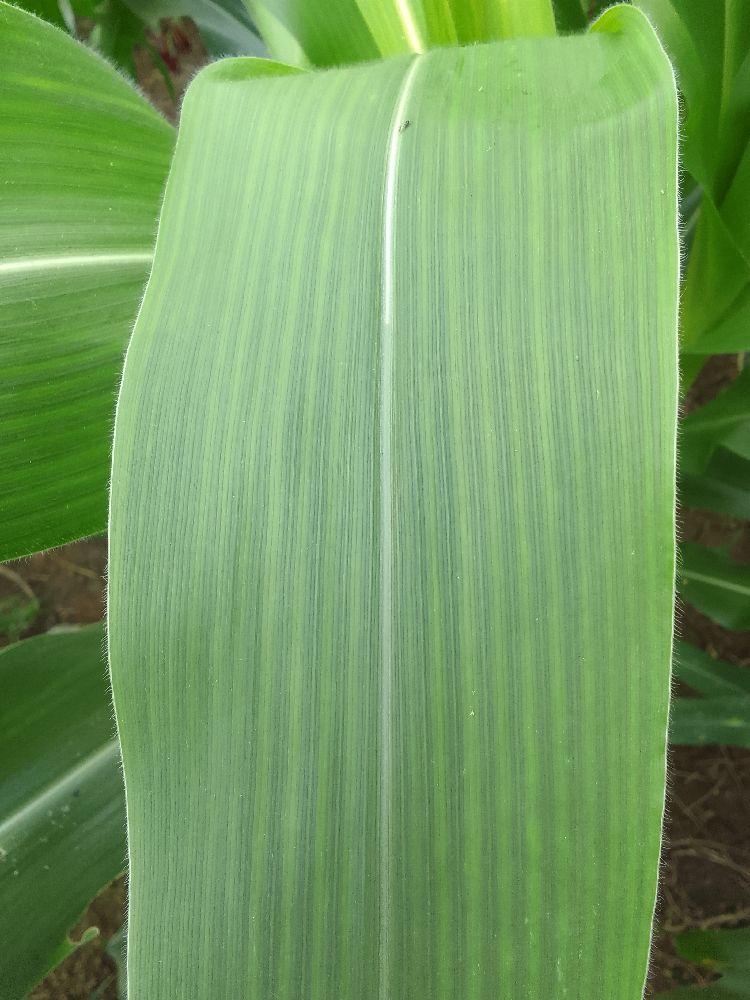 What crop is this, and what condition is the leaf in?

maize, healthy
